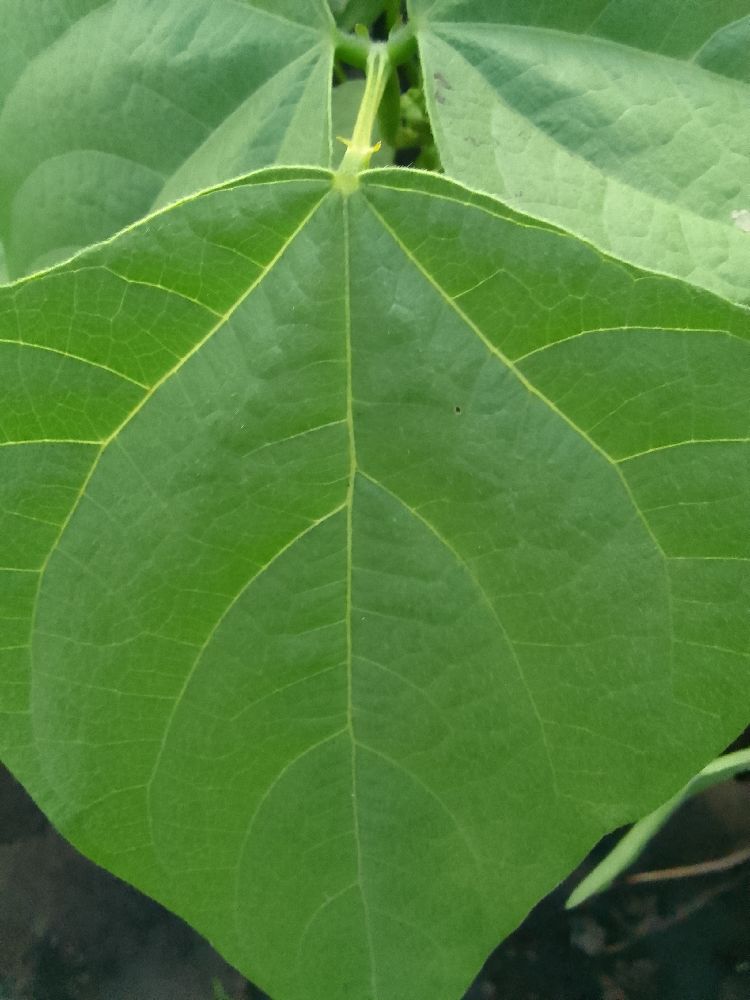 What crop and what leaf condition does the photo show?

common bean, healthy
